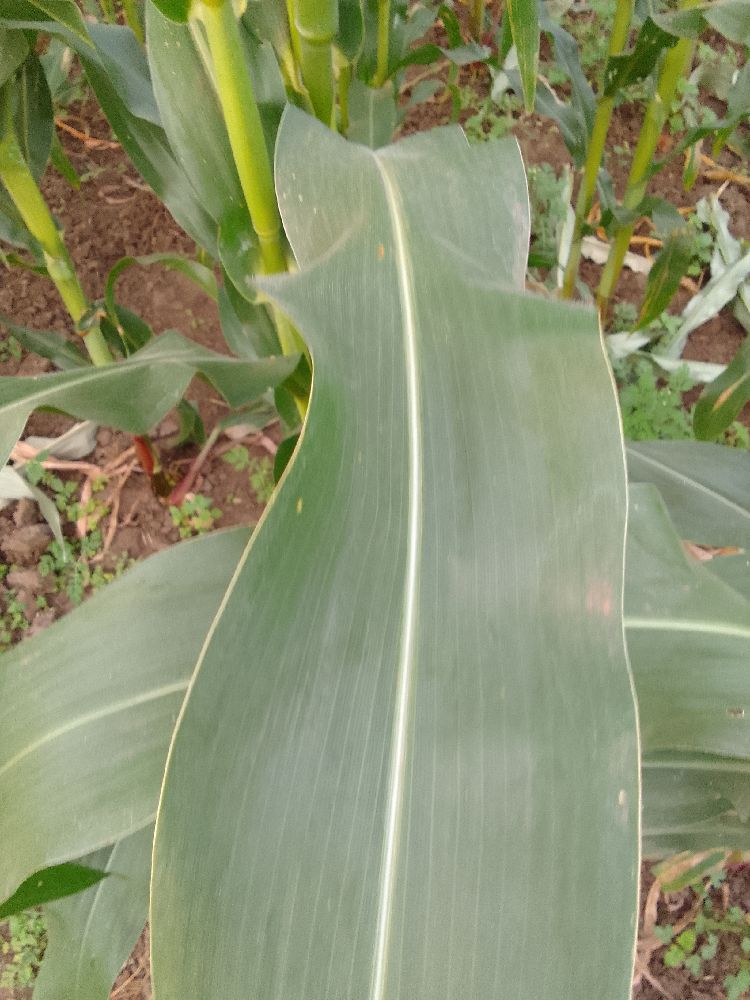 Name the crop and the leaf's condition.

maize, healthy
